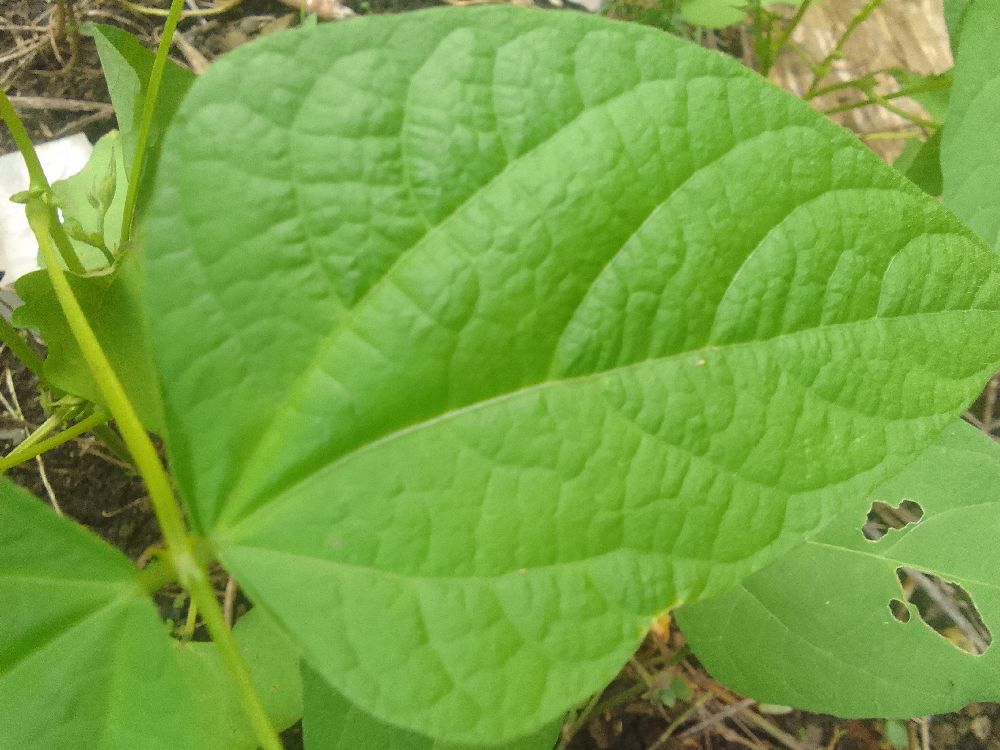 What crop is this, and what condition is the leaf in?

common bean, healthy
